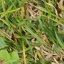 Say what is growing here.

unstructured weed
